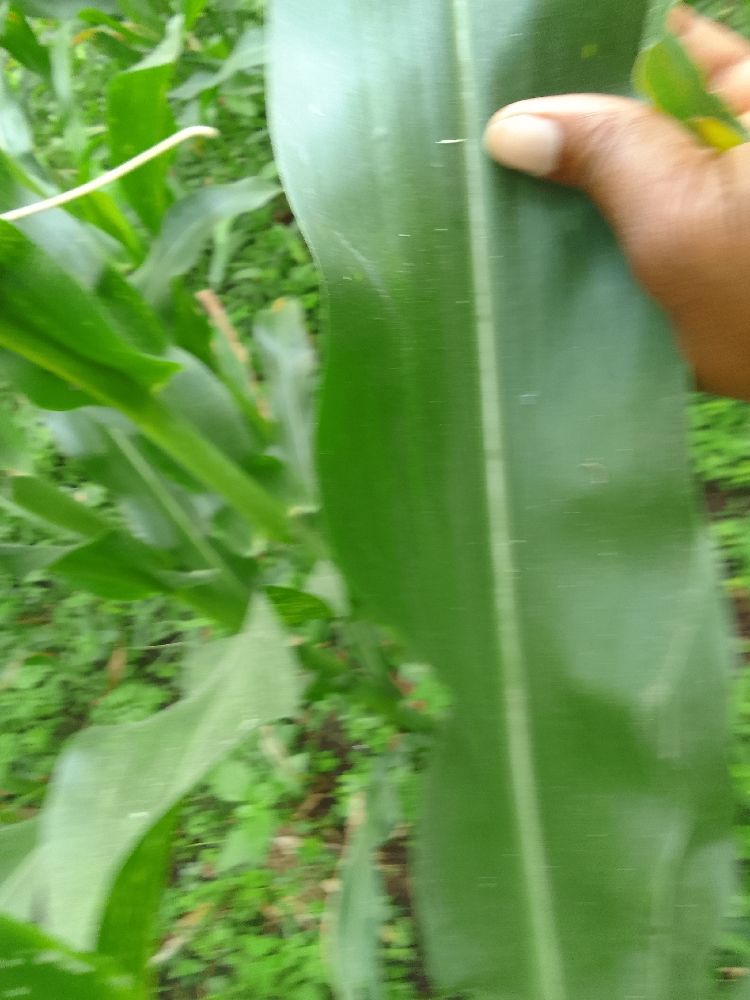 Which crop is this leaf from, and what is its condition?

maize, healthy
